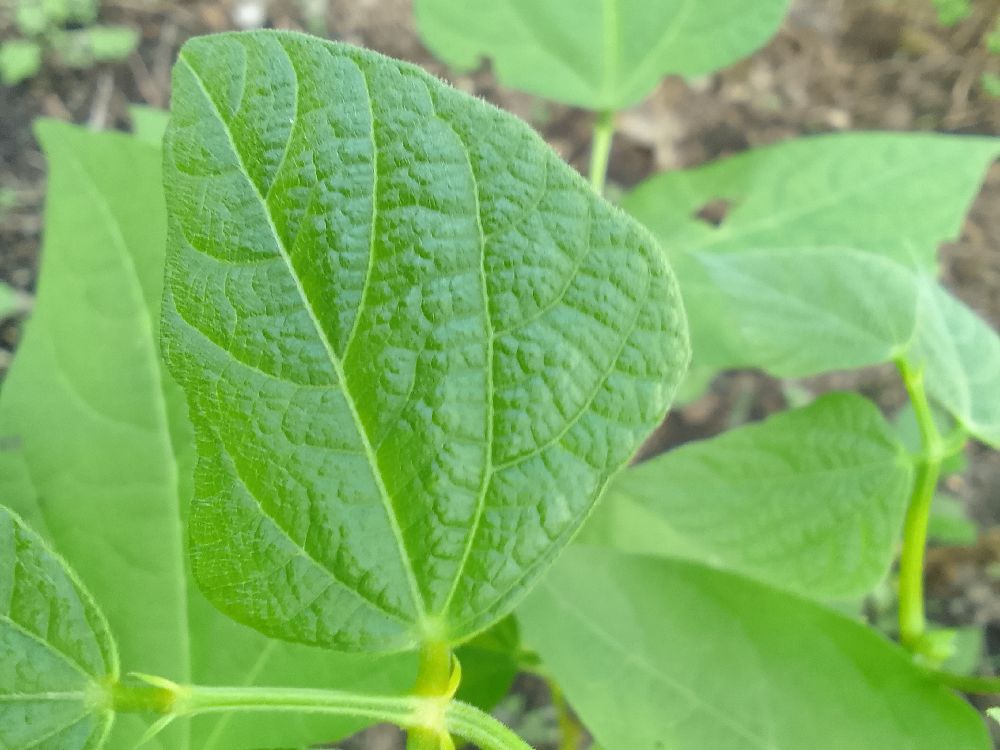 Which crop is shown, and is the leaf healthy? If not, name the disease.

common bean, healthy
